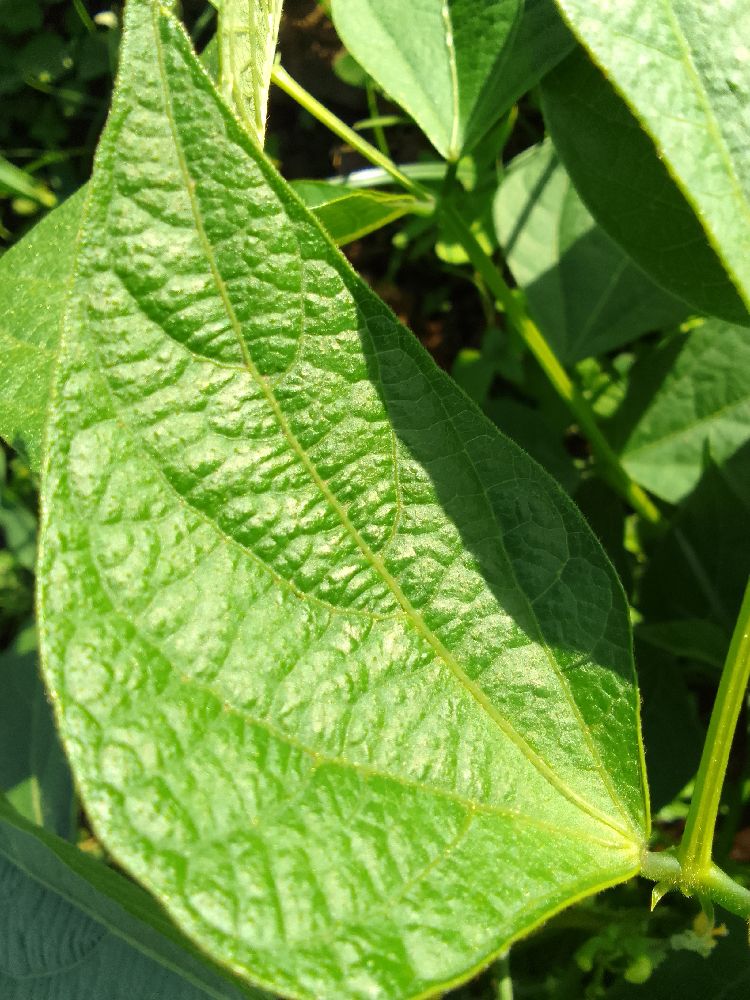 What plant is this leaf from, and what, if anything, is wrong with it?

common bean, healthy
